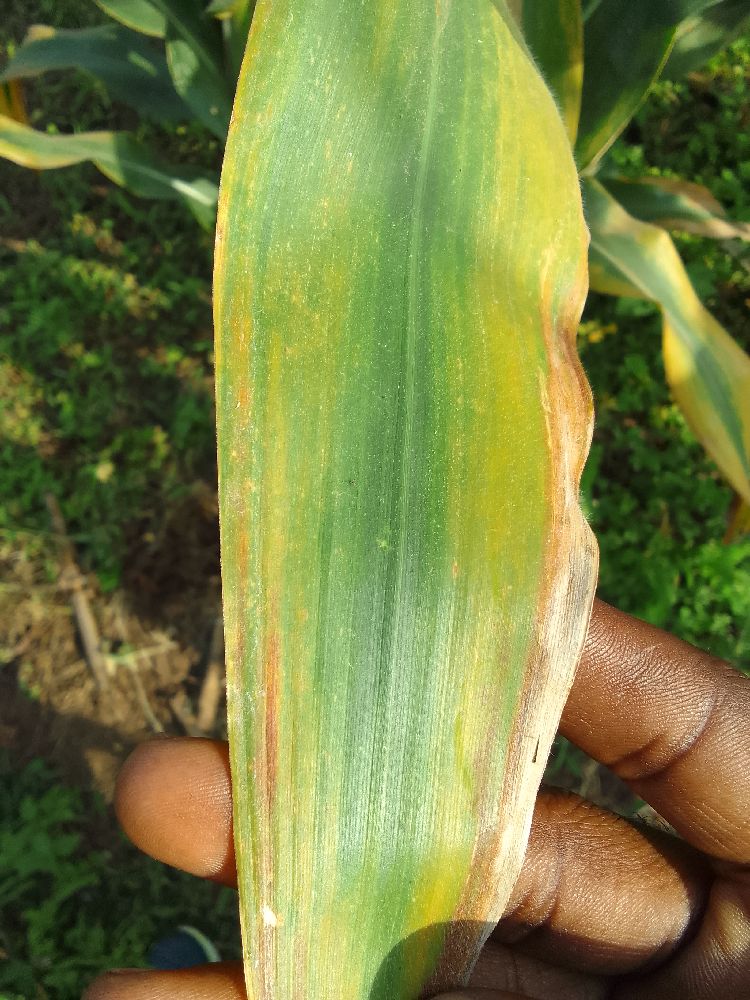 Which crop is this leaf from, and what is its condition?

maize, maize lethal necrosis
